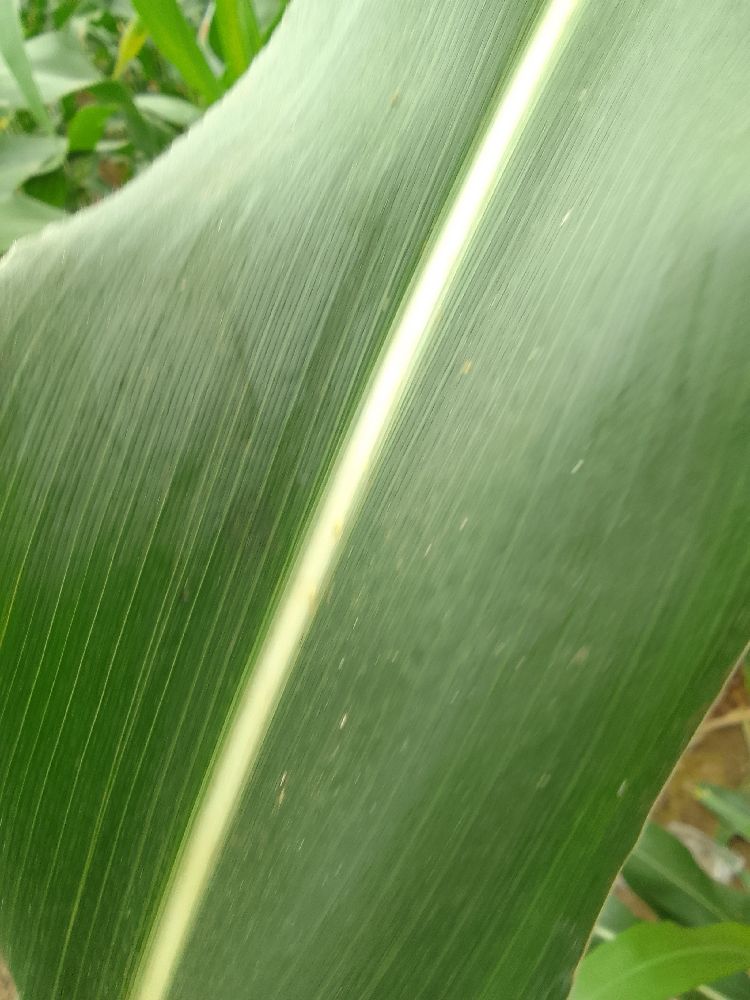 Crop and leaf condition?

maize, healthy
